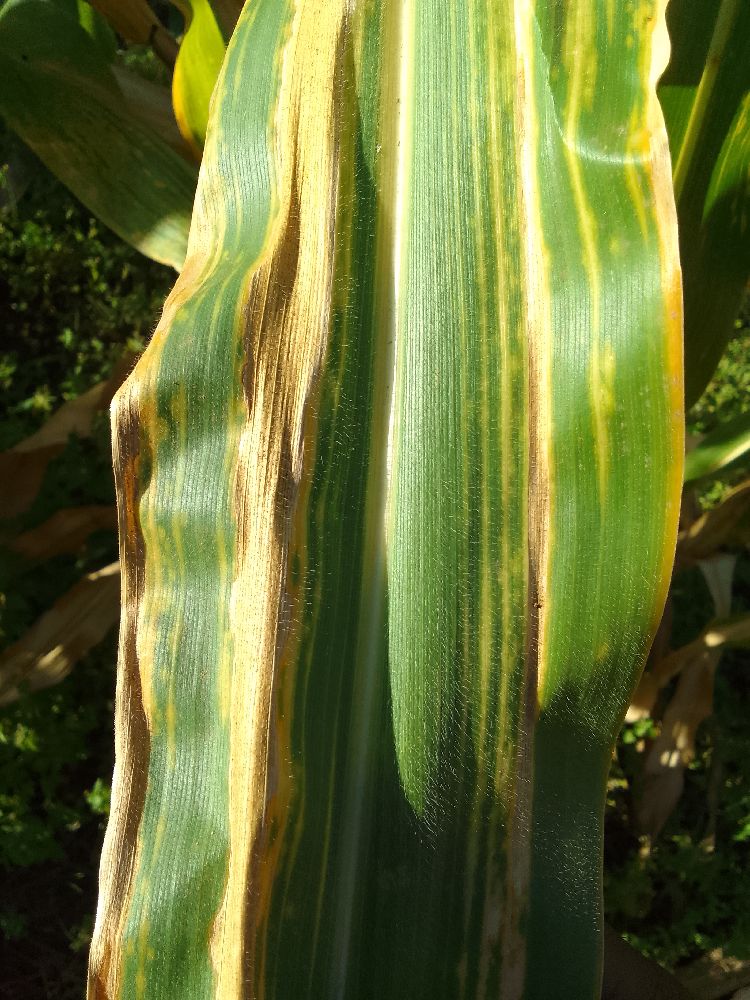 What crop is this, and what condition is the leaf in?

maize, maize lethal necrosis
